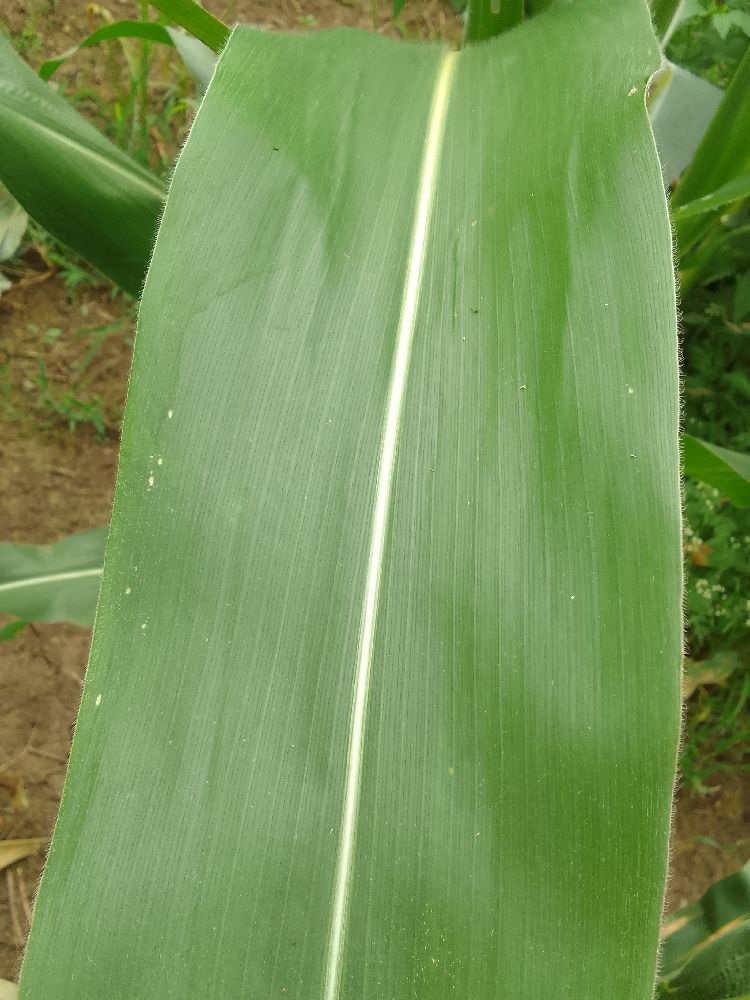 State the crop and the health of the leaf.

maize, healthy
